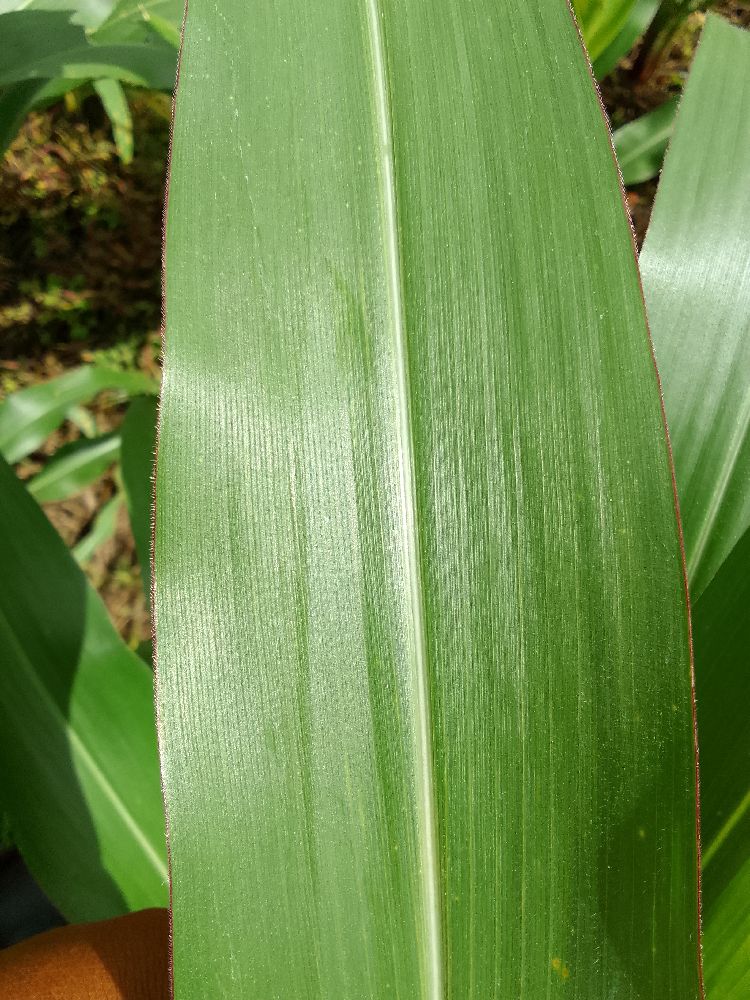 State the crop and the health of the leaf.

maize, healthy
